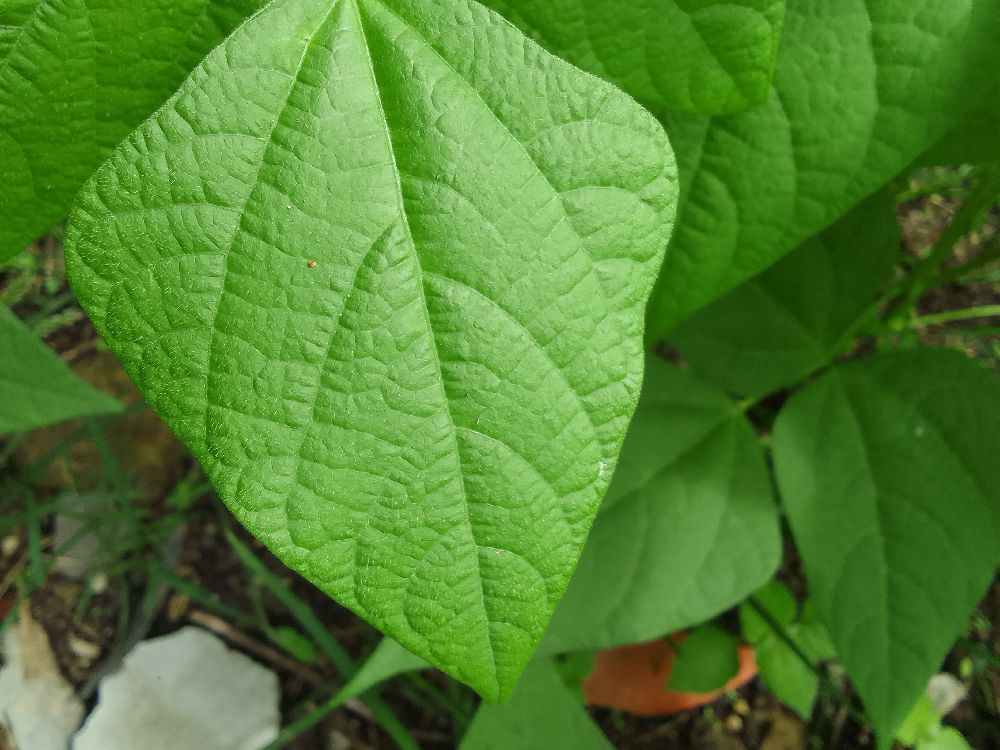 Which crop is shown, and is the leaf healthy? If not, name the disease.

common bean, healthy
